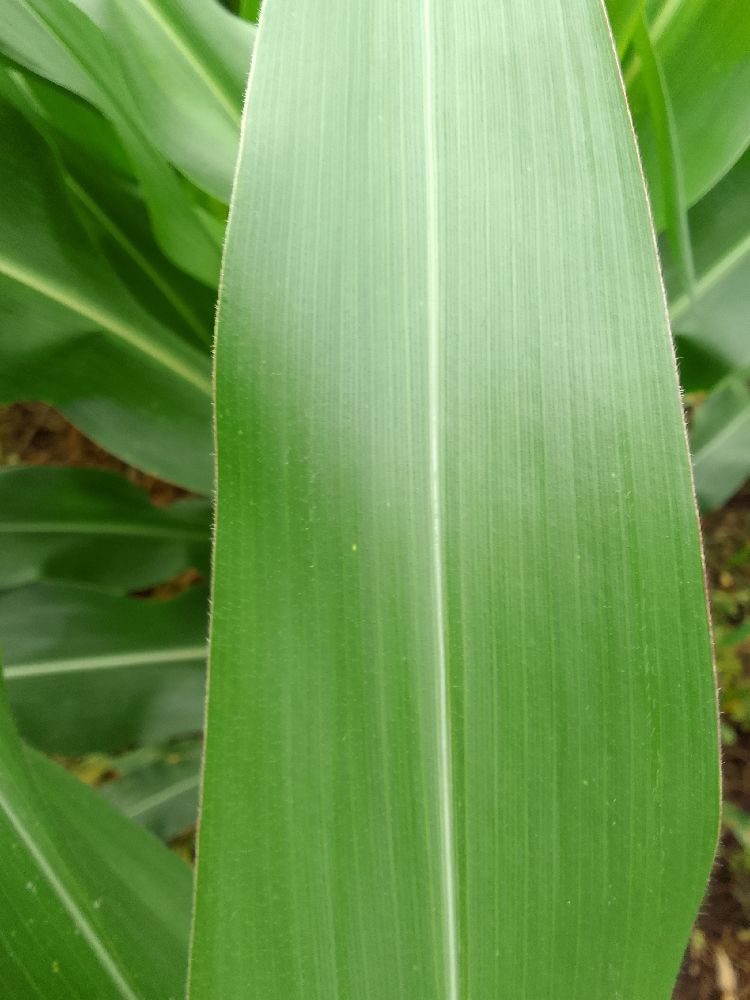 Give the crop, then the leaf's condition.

maize, healthy
